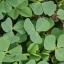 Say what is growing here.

unstructured weed
